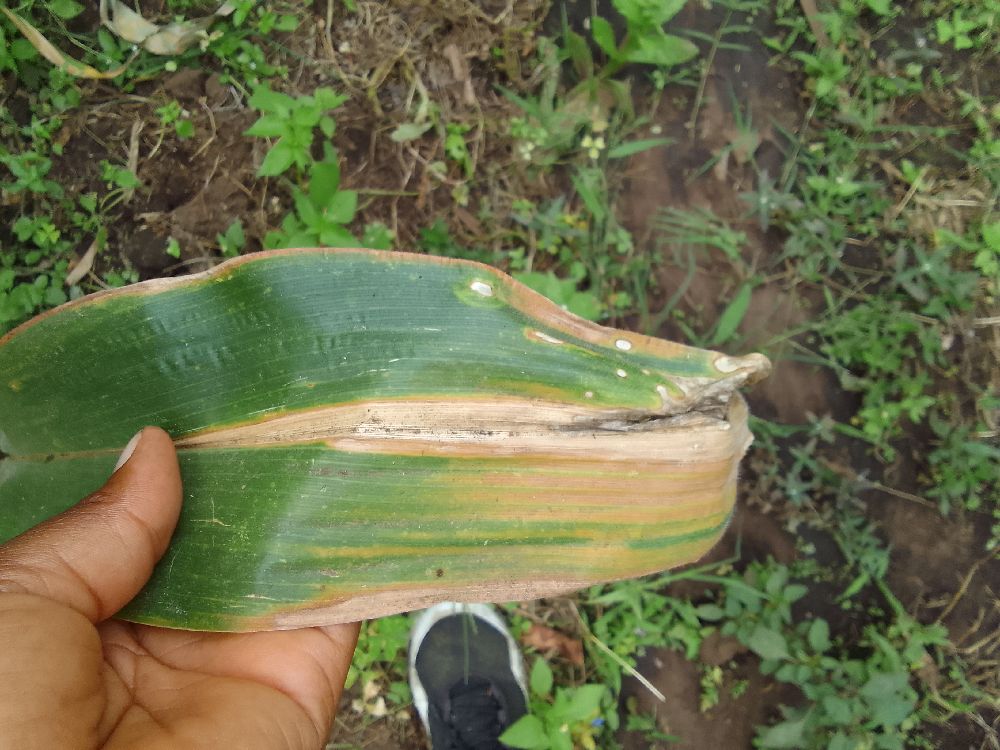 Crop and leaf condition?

maize, maize lethal necrosis
